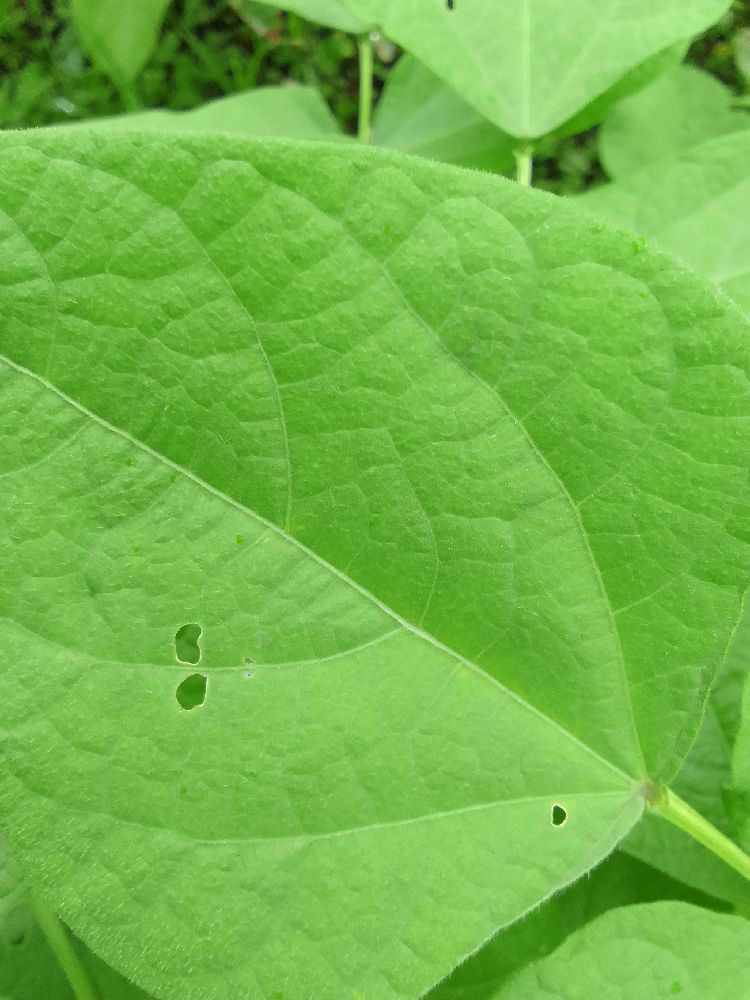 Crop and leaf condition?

maize, healthy
